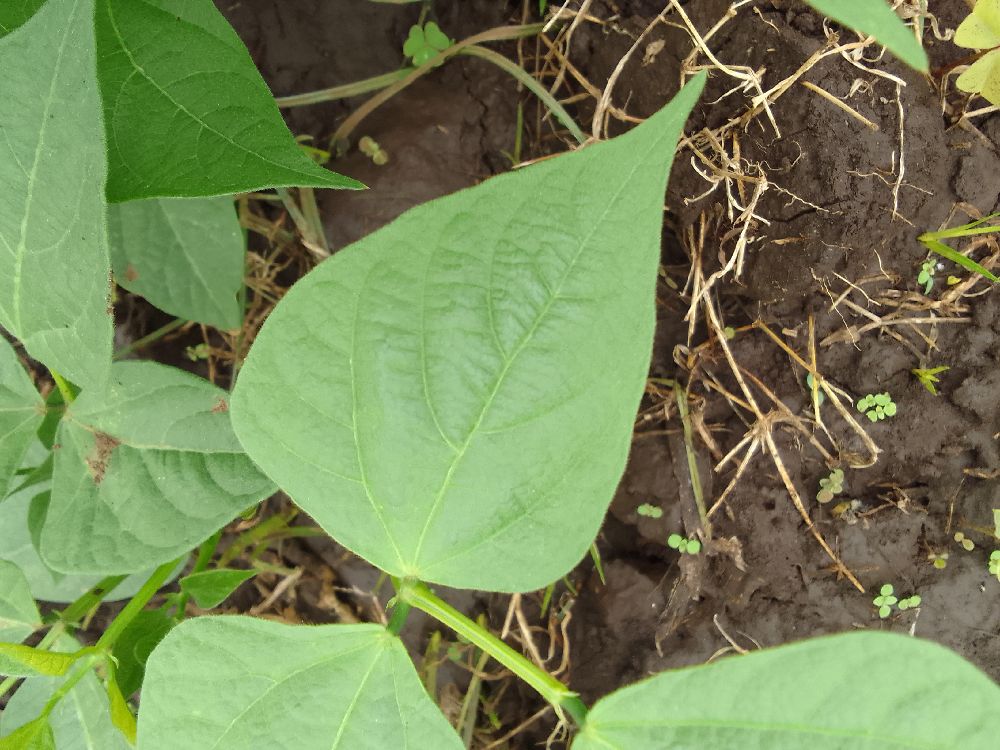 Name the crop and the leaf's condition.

common bean, healthy
